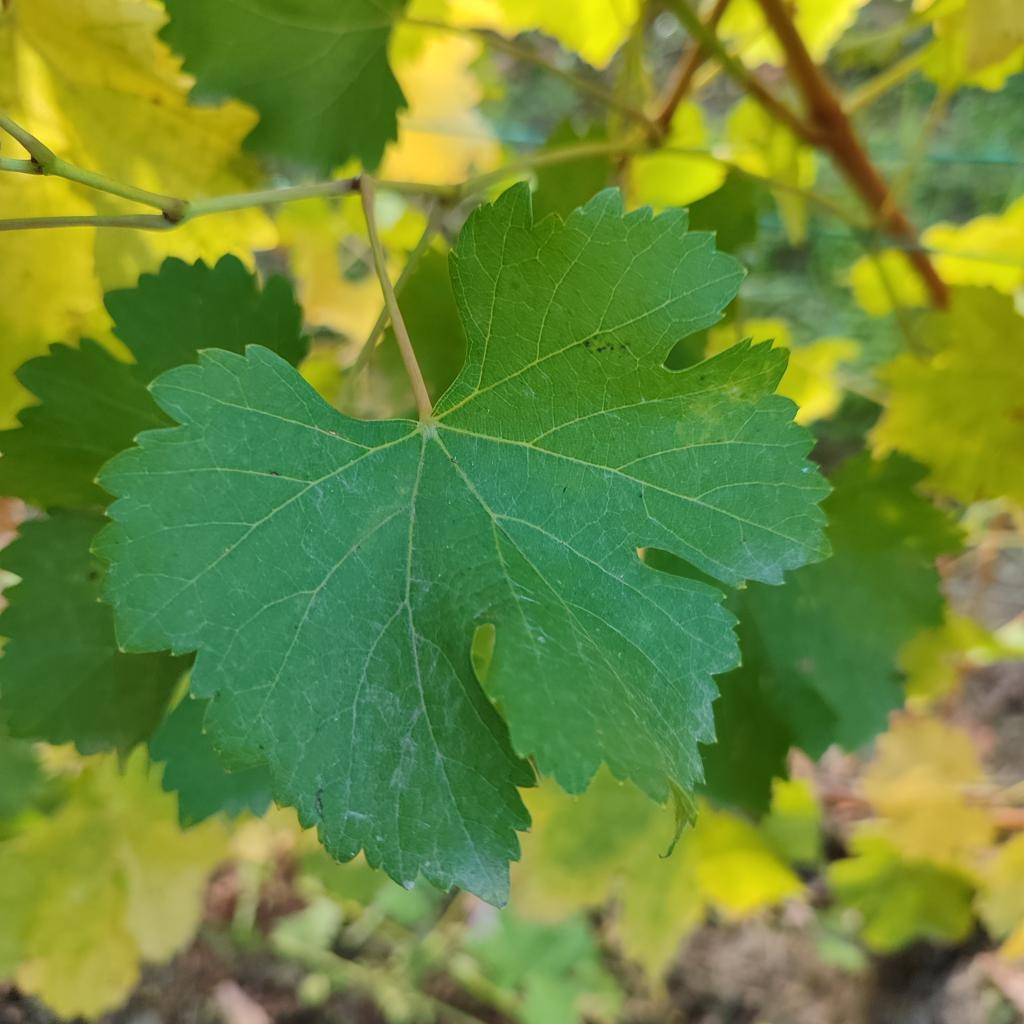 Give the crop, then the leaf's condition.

grapevine, powdery mildew
